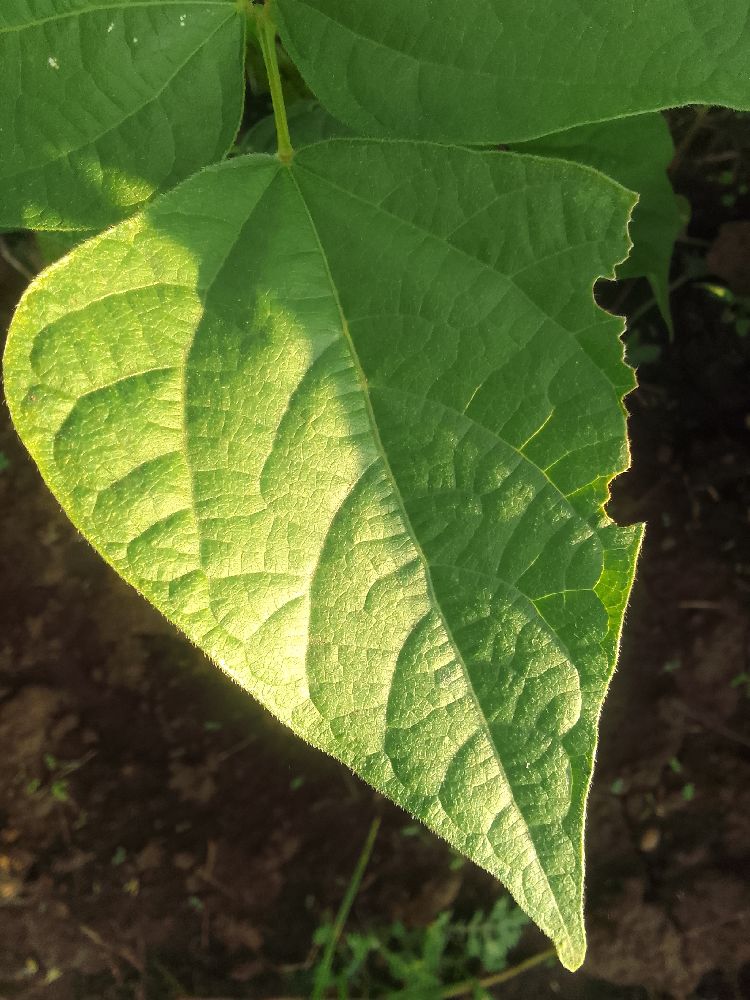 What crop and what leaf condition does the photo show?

common bean, healthy
